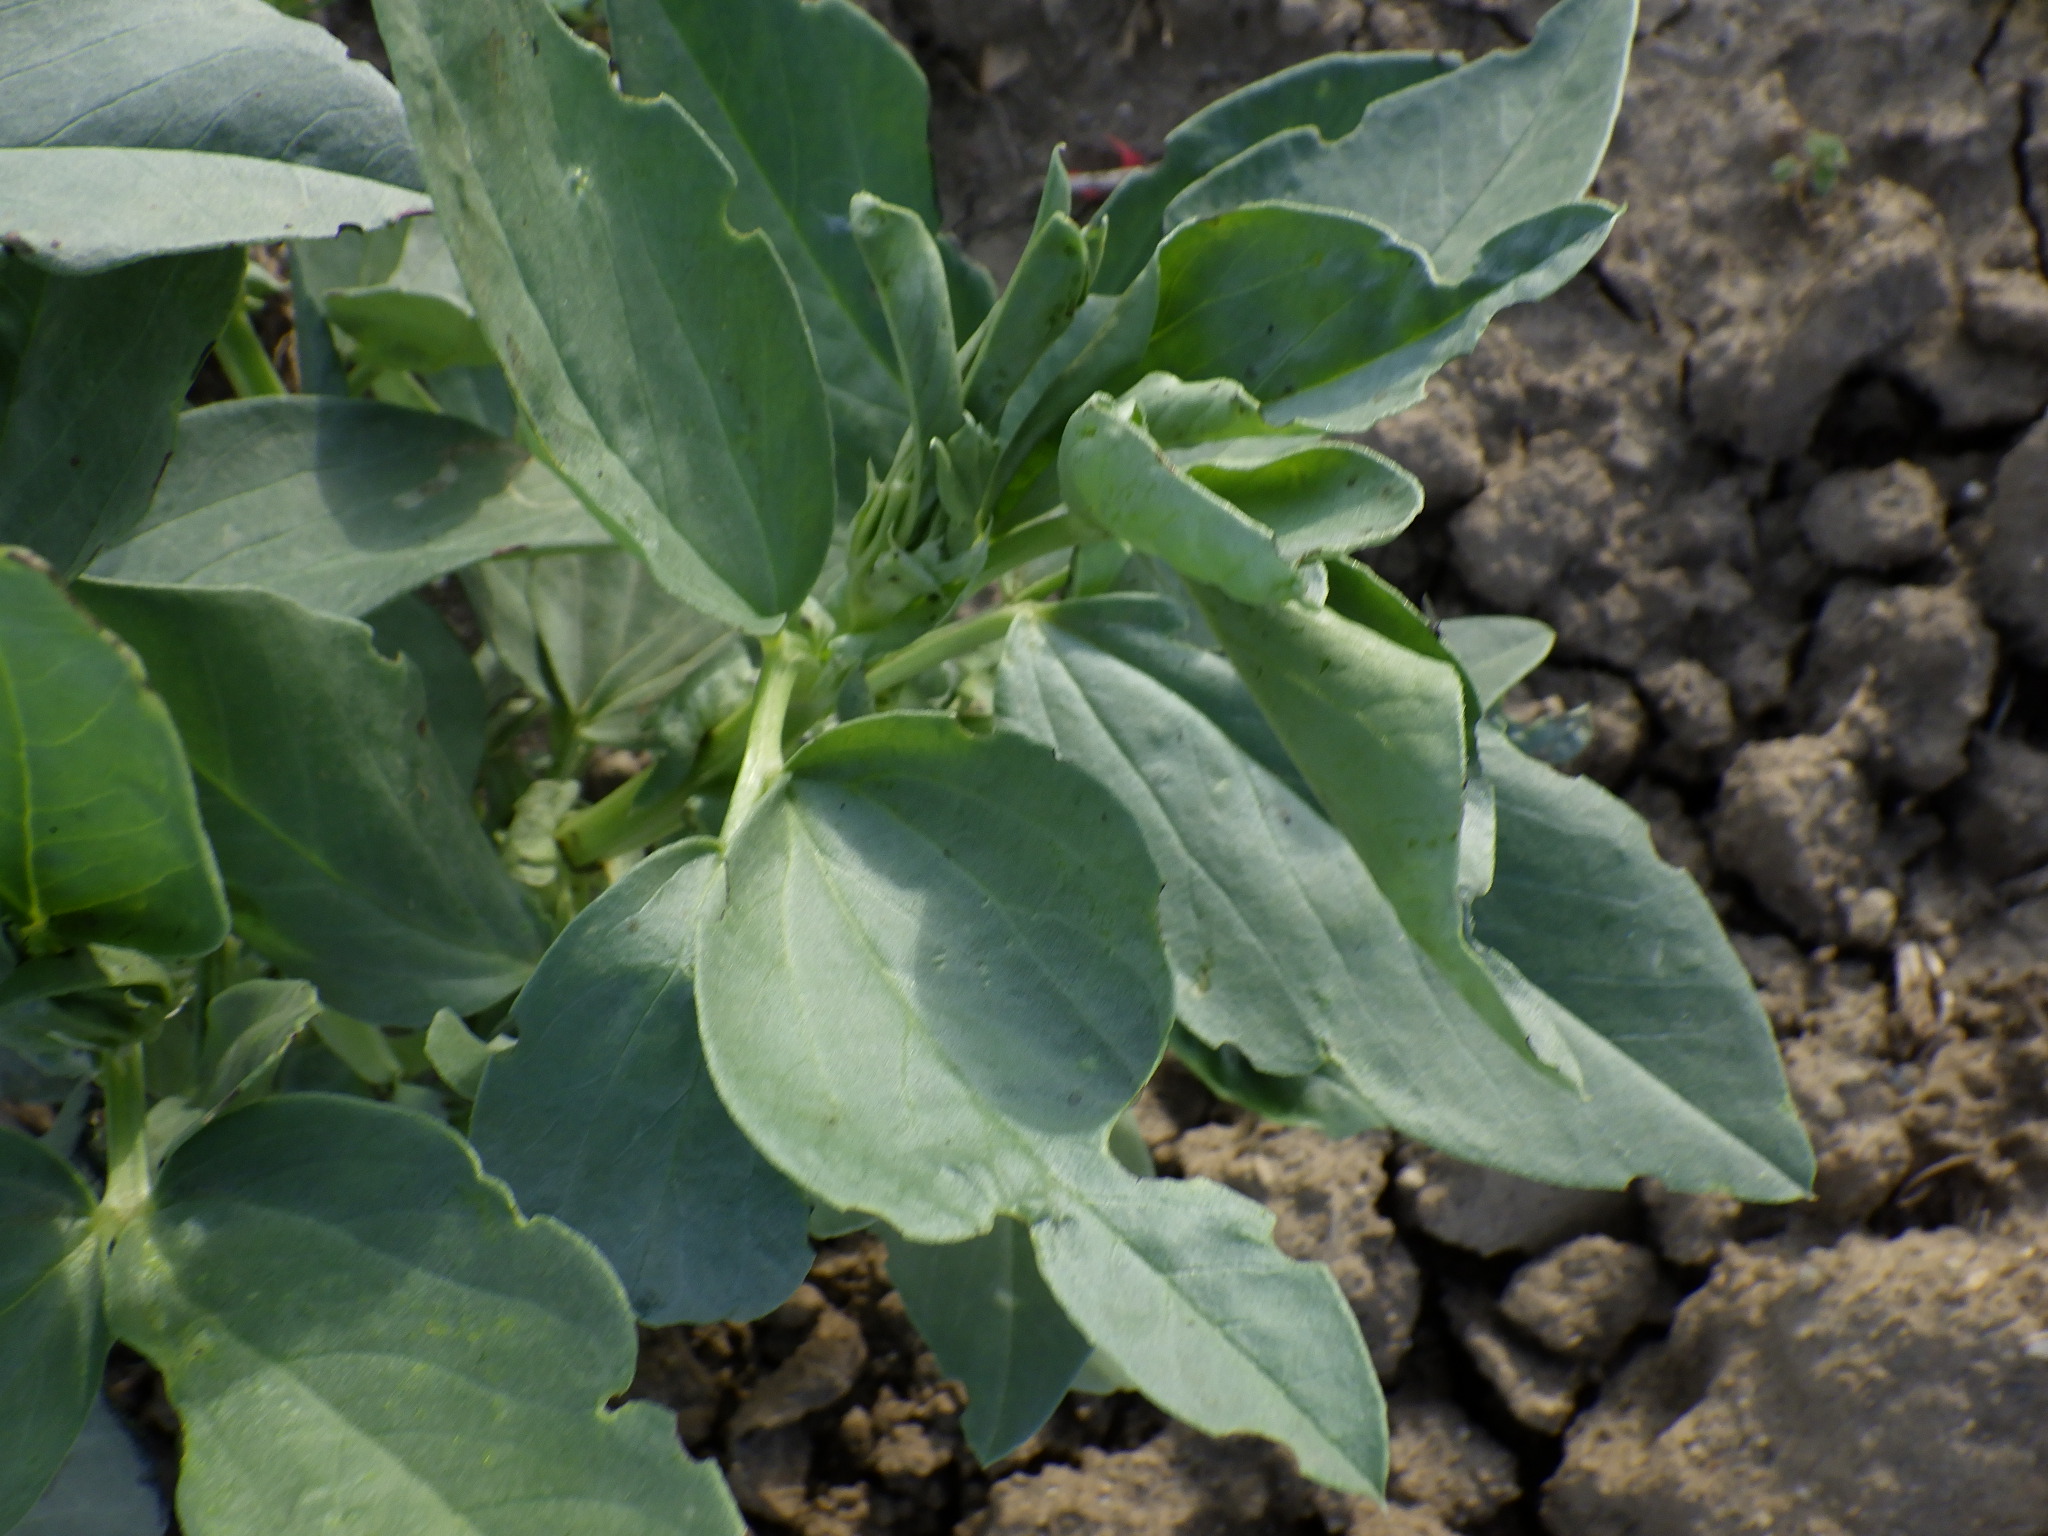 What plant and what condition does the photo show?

faba bean, phytophagous
